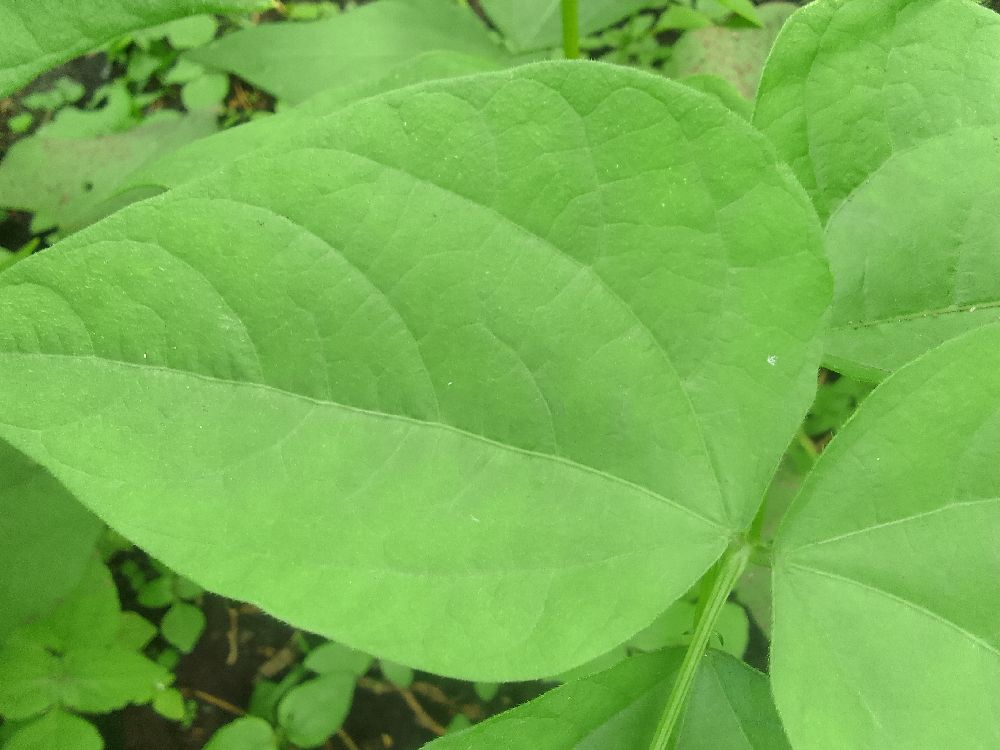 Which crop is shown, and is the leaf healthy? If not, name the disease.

common bean, healthy
